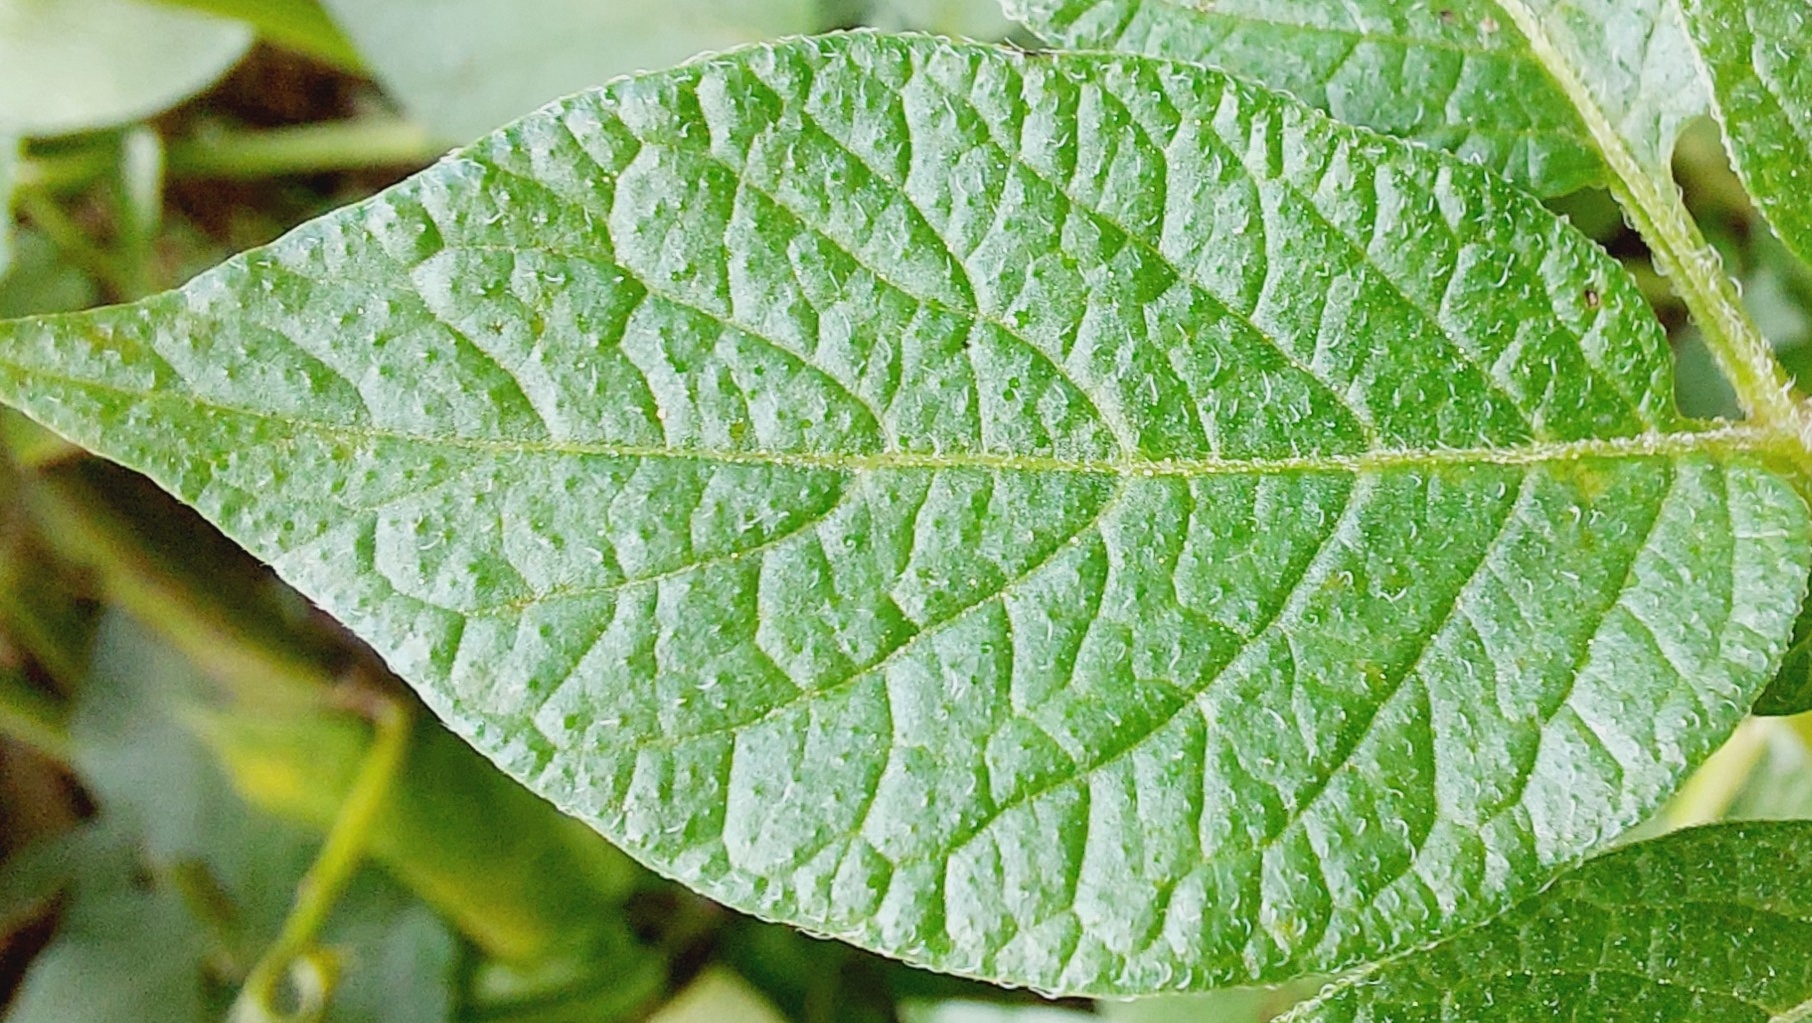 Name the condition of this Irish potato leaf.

healthy
